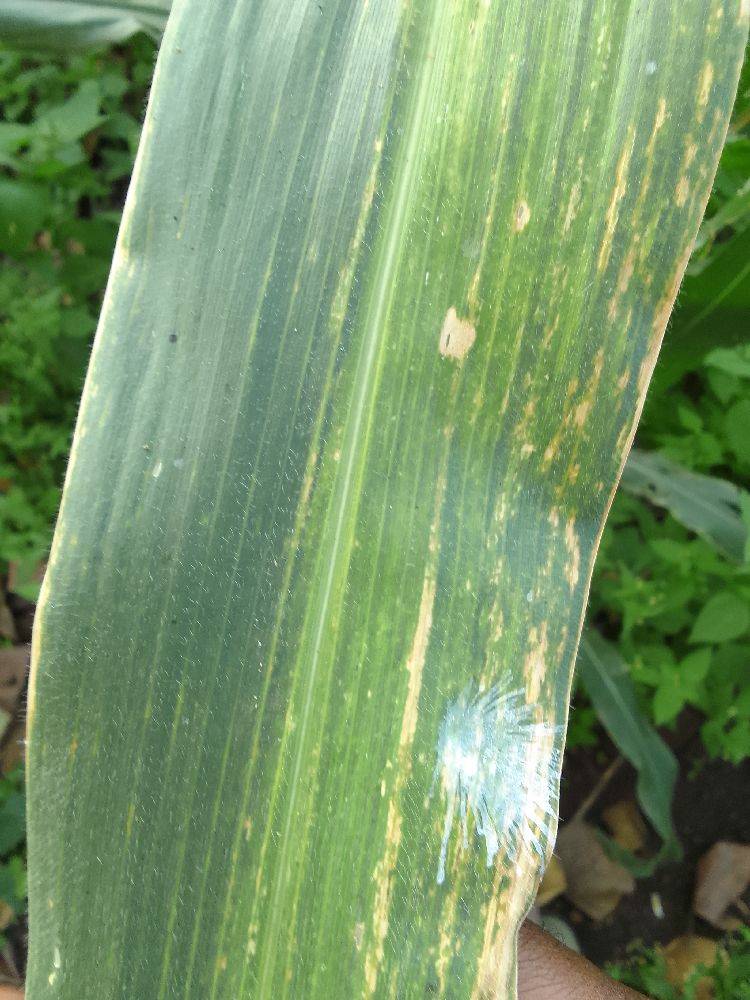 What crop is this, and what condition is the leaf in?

maize, maize lethal necrosis
